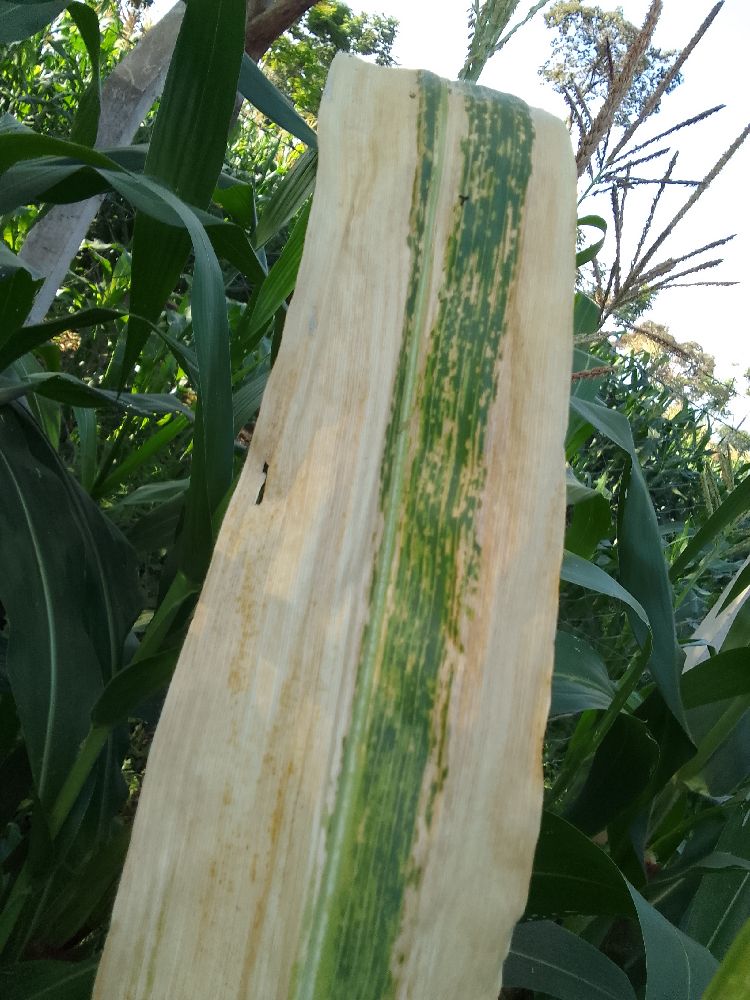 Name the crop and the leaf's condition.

maize, maize lethal necrosis
